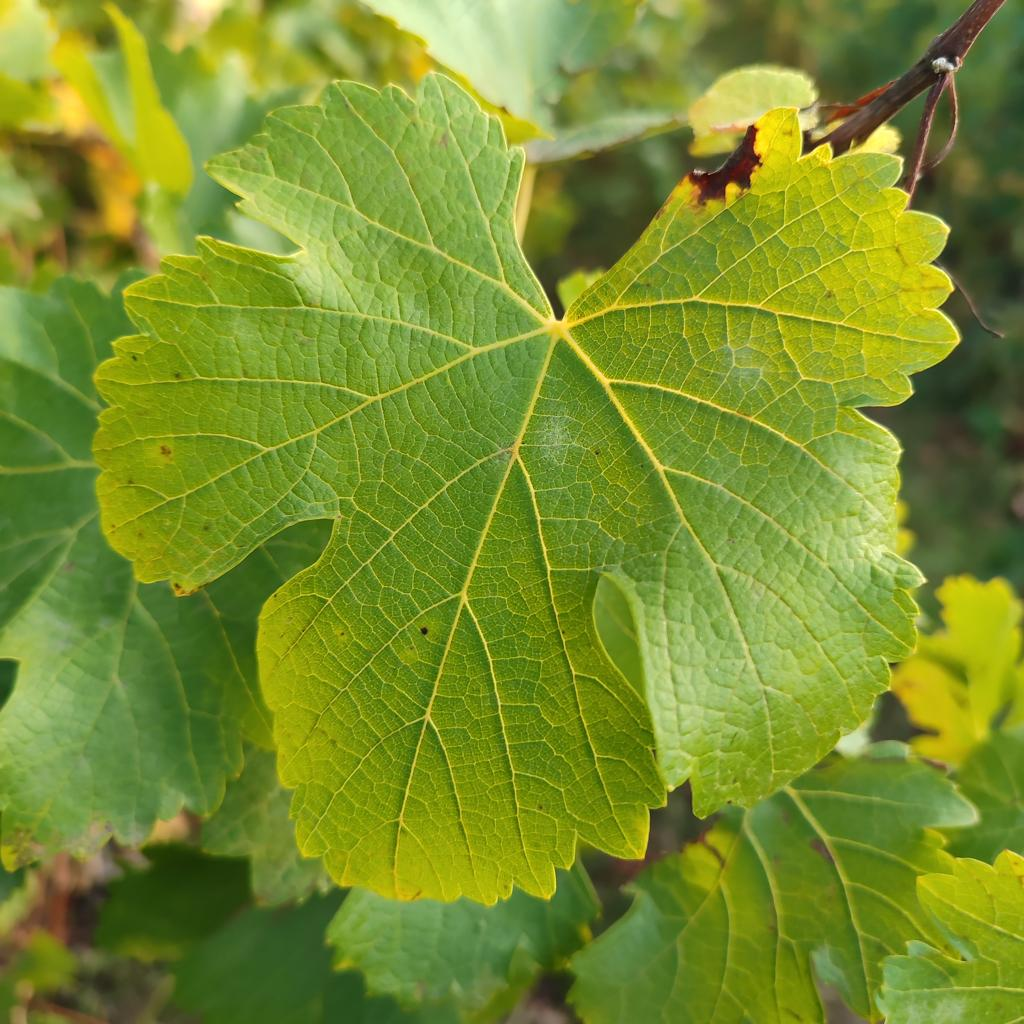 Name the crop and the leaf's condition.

grapevine, powdery mildew
